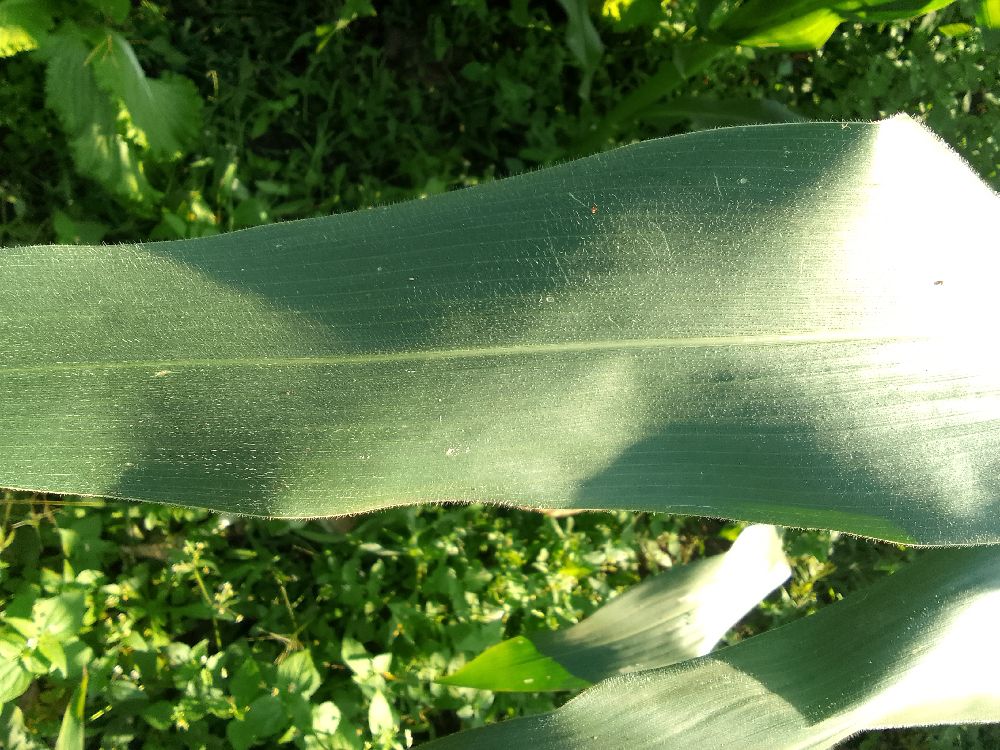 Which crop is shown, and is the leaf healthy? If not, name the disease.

maize, healthy
